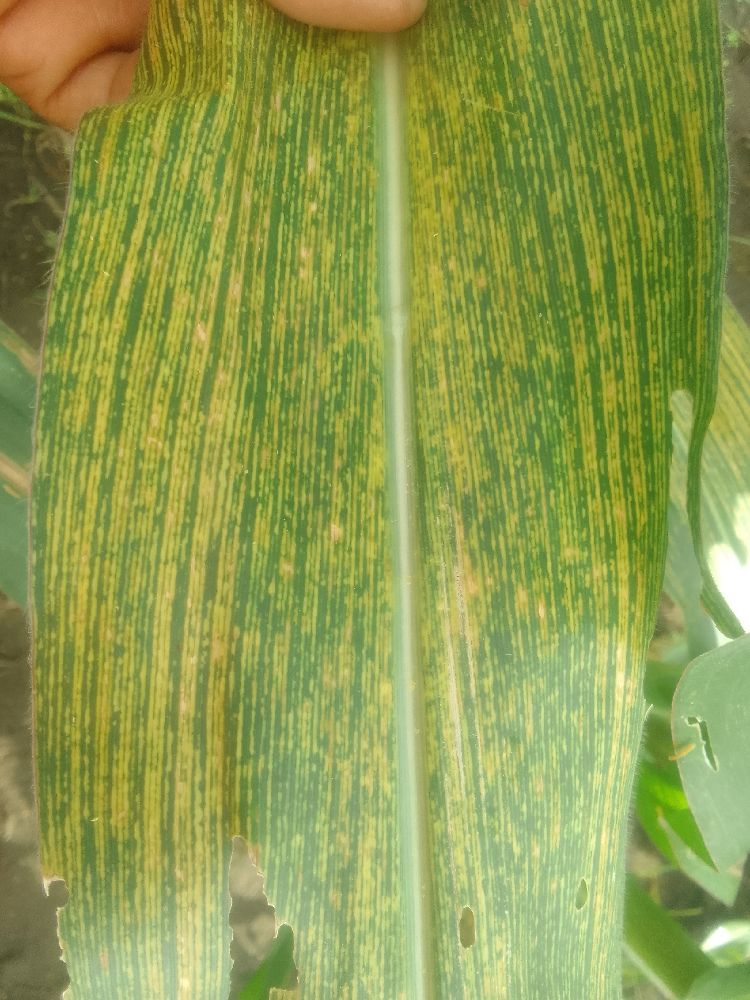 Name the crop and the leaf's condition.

maize, maize streak virus
